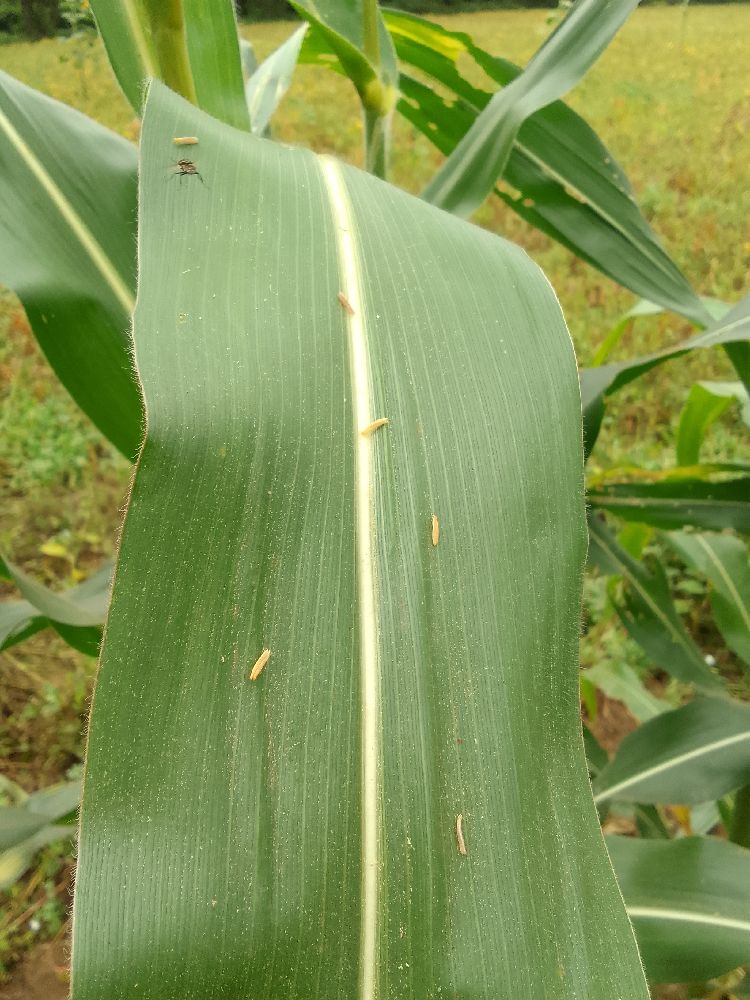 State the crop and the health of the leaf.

maize, healthy
